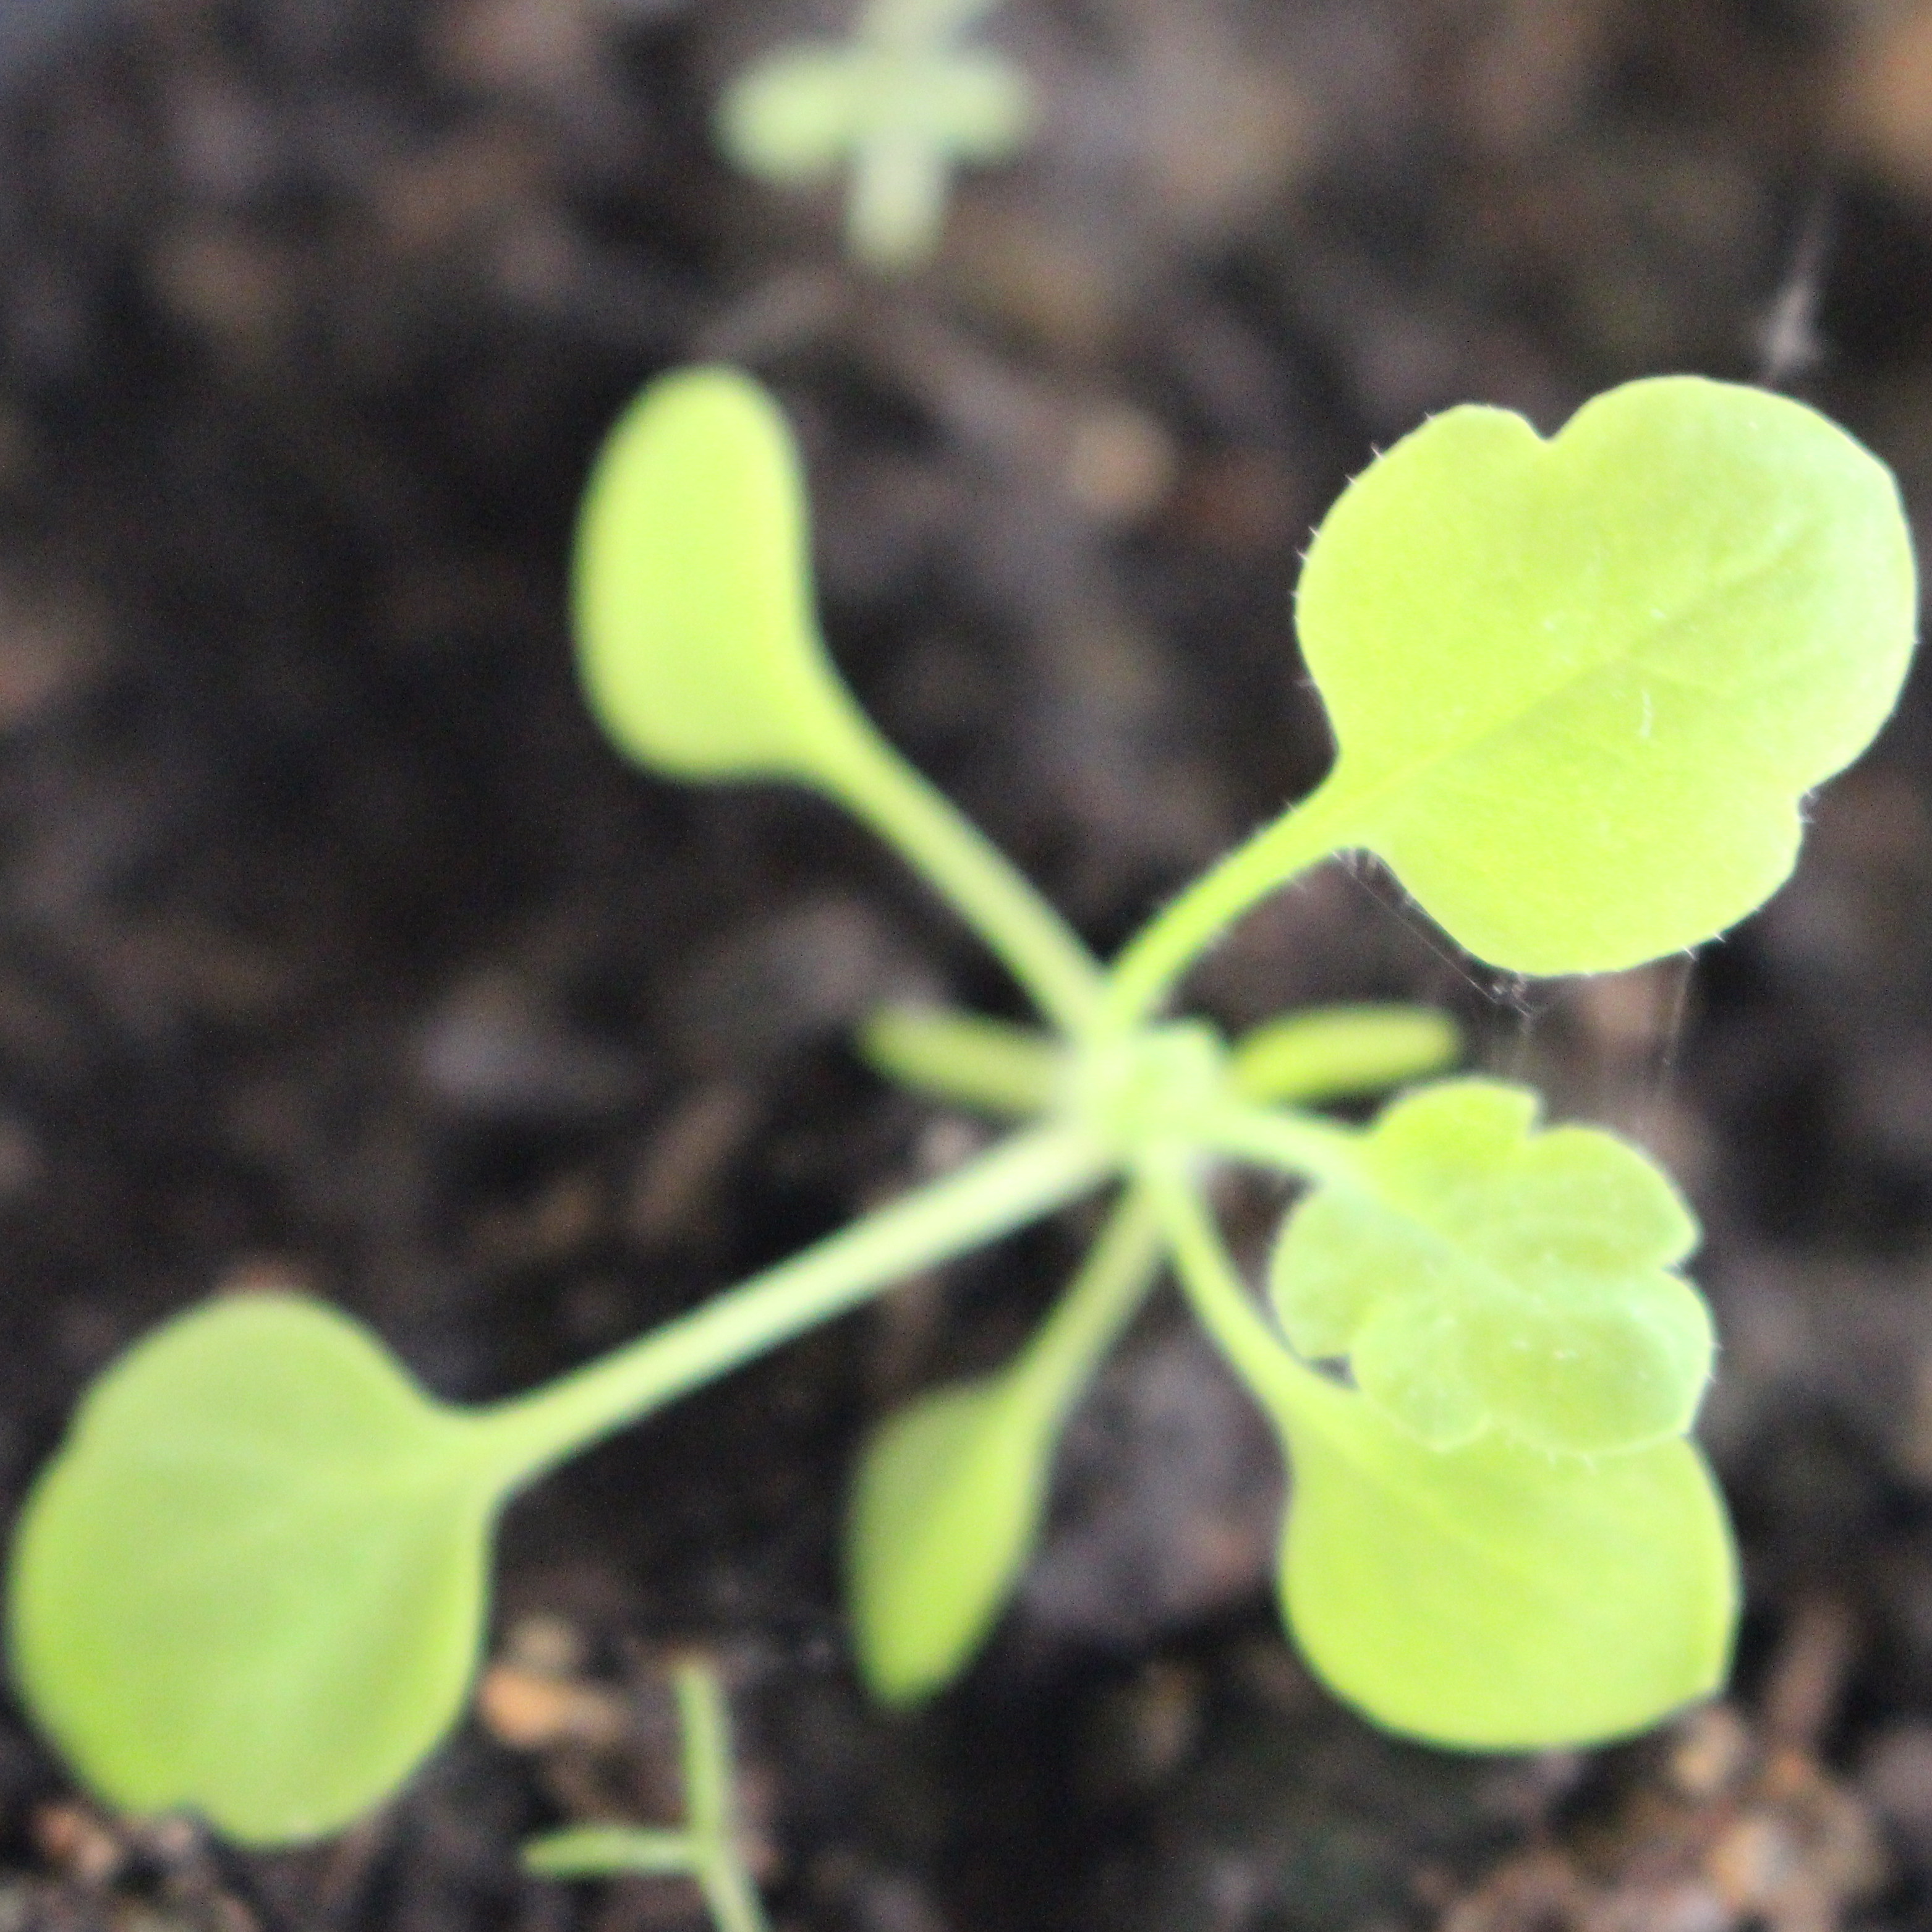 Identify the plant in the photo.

Papaver rhoeas
